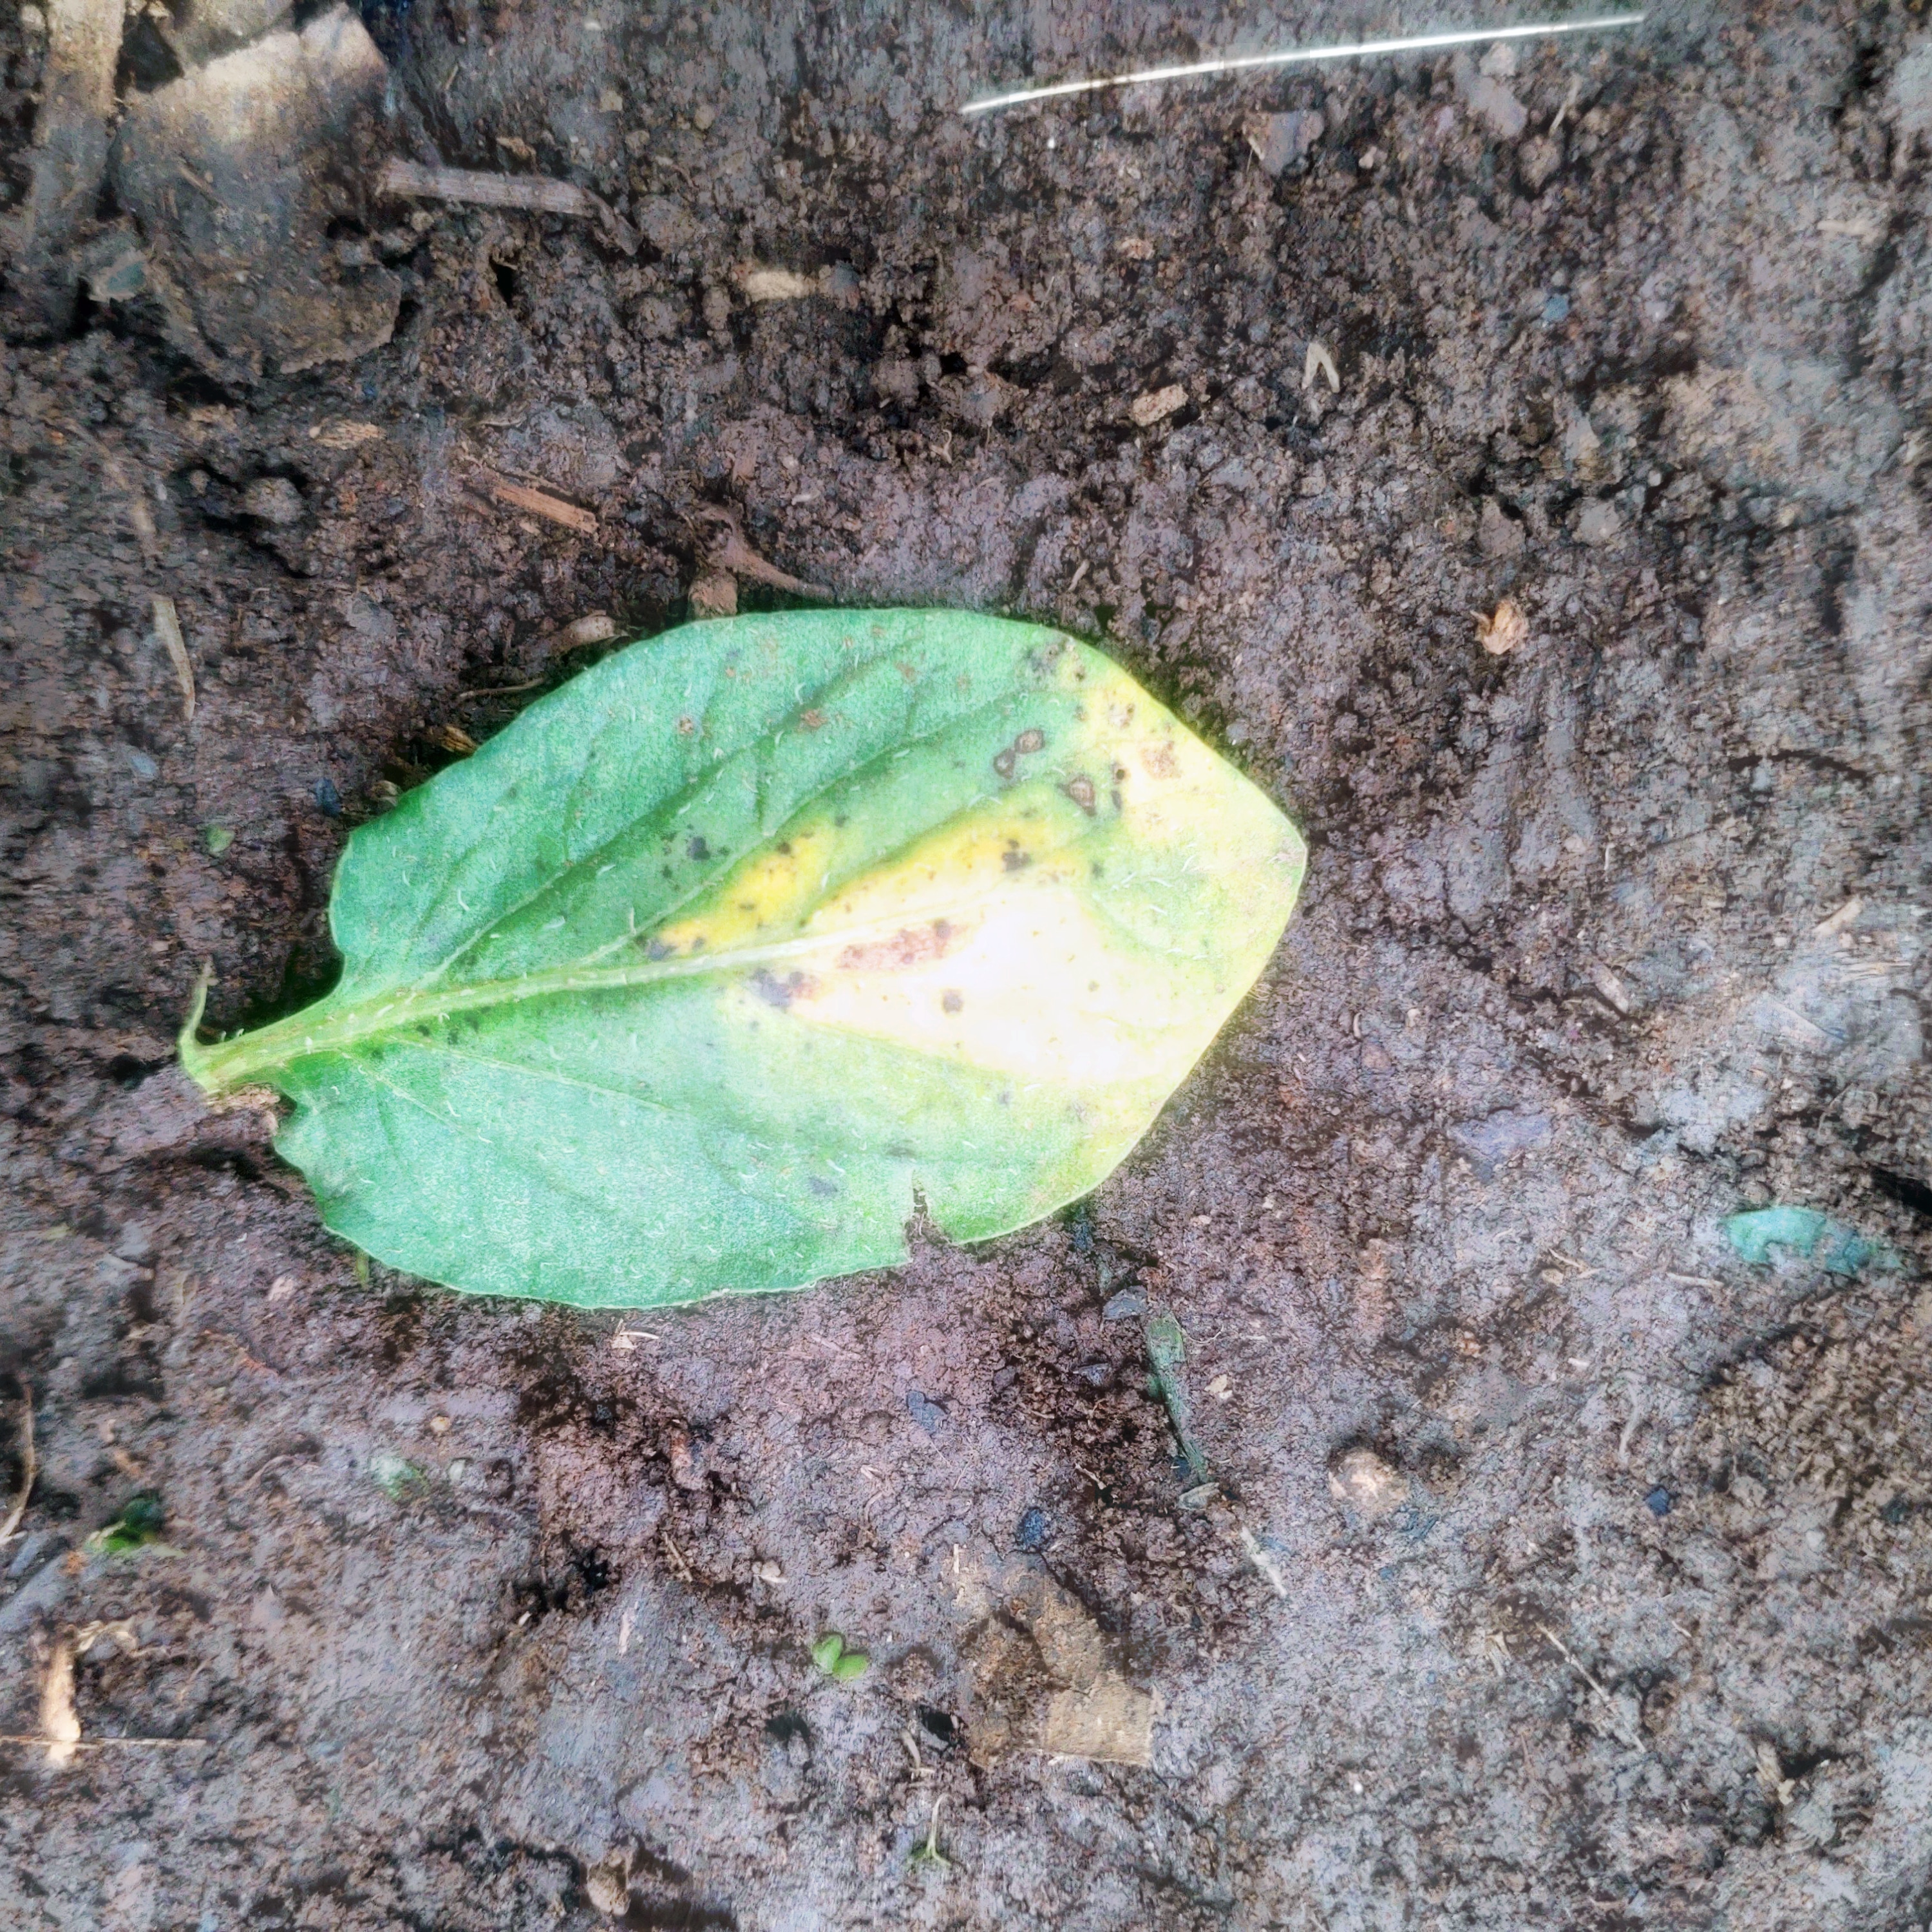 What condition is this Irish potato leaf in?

late blight
